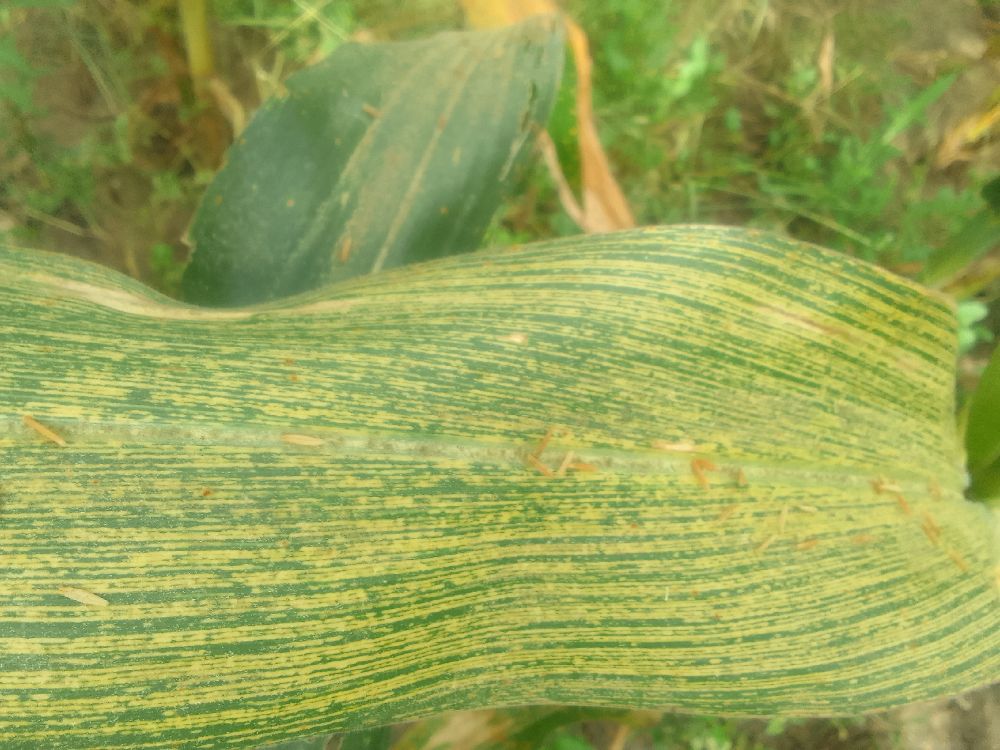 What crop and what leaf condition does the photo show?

maize, maize streak virus
